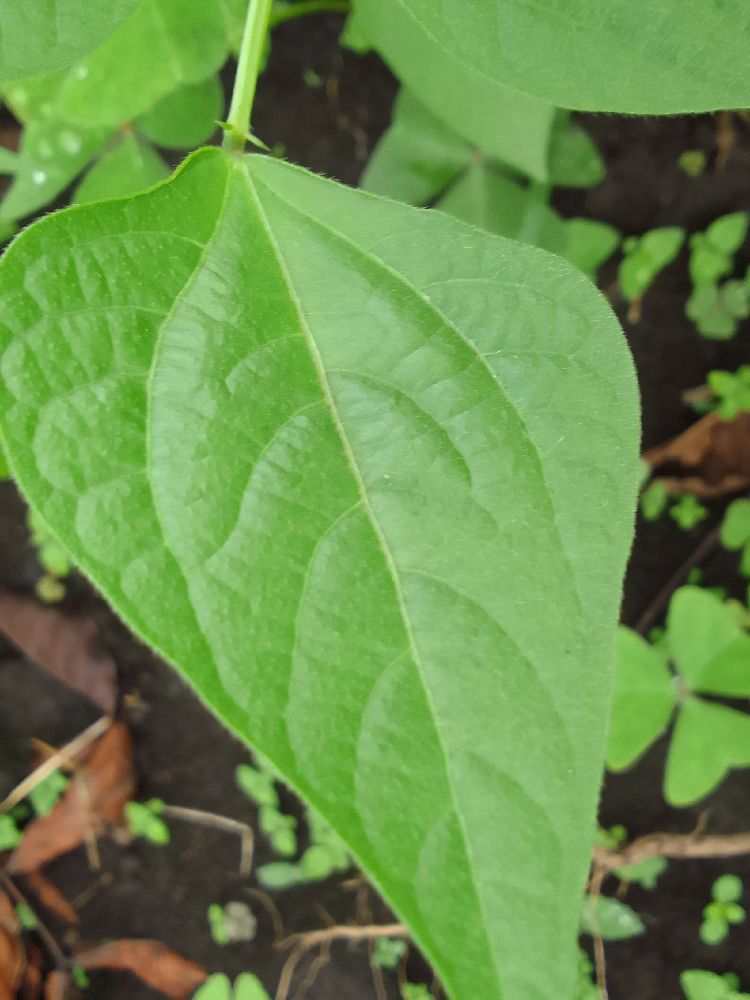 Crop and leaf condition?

common bean, healthy
